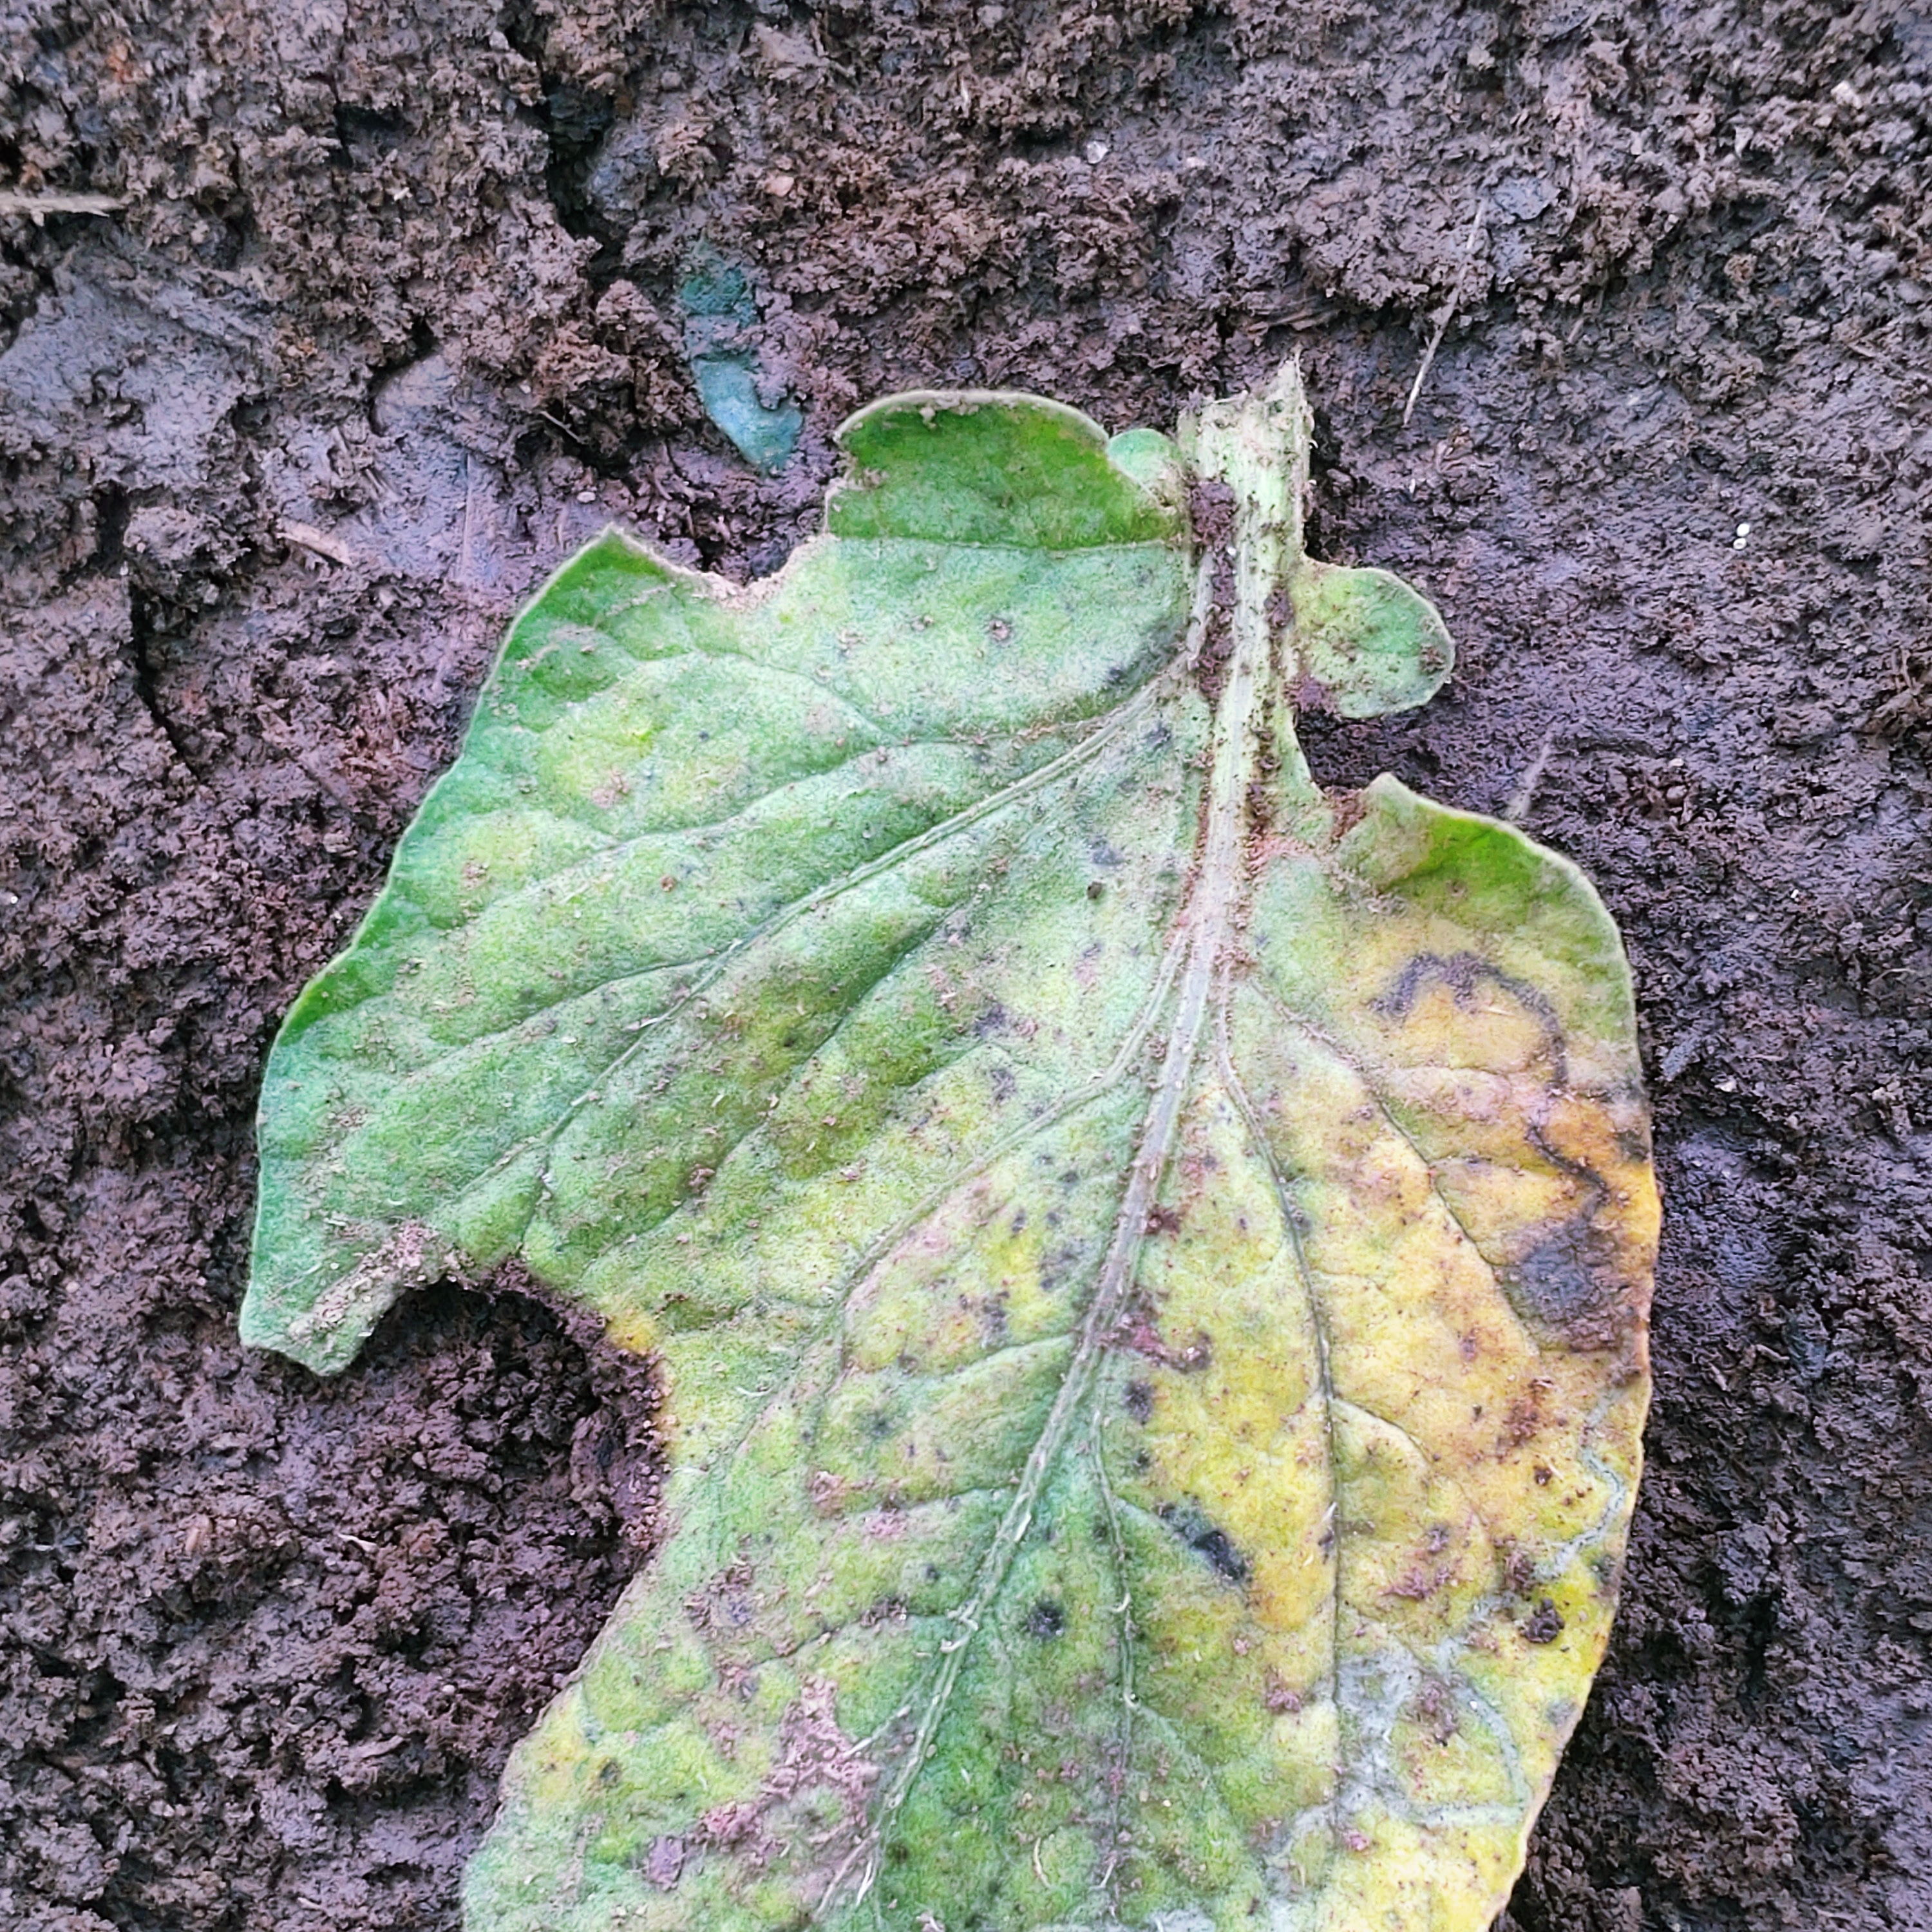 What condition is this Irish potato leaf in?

late blight
